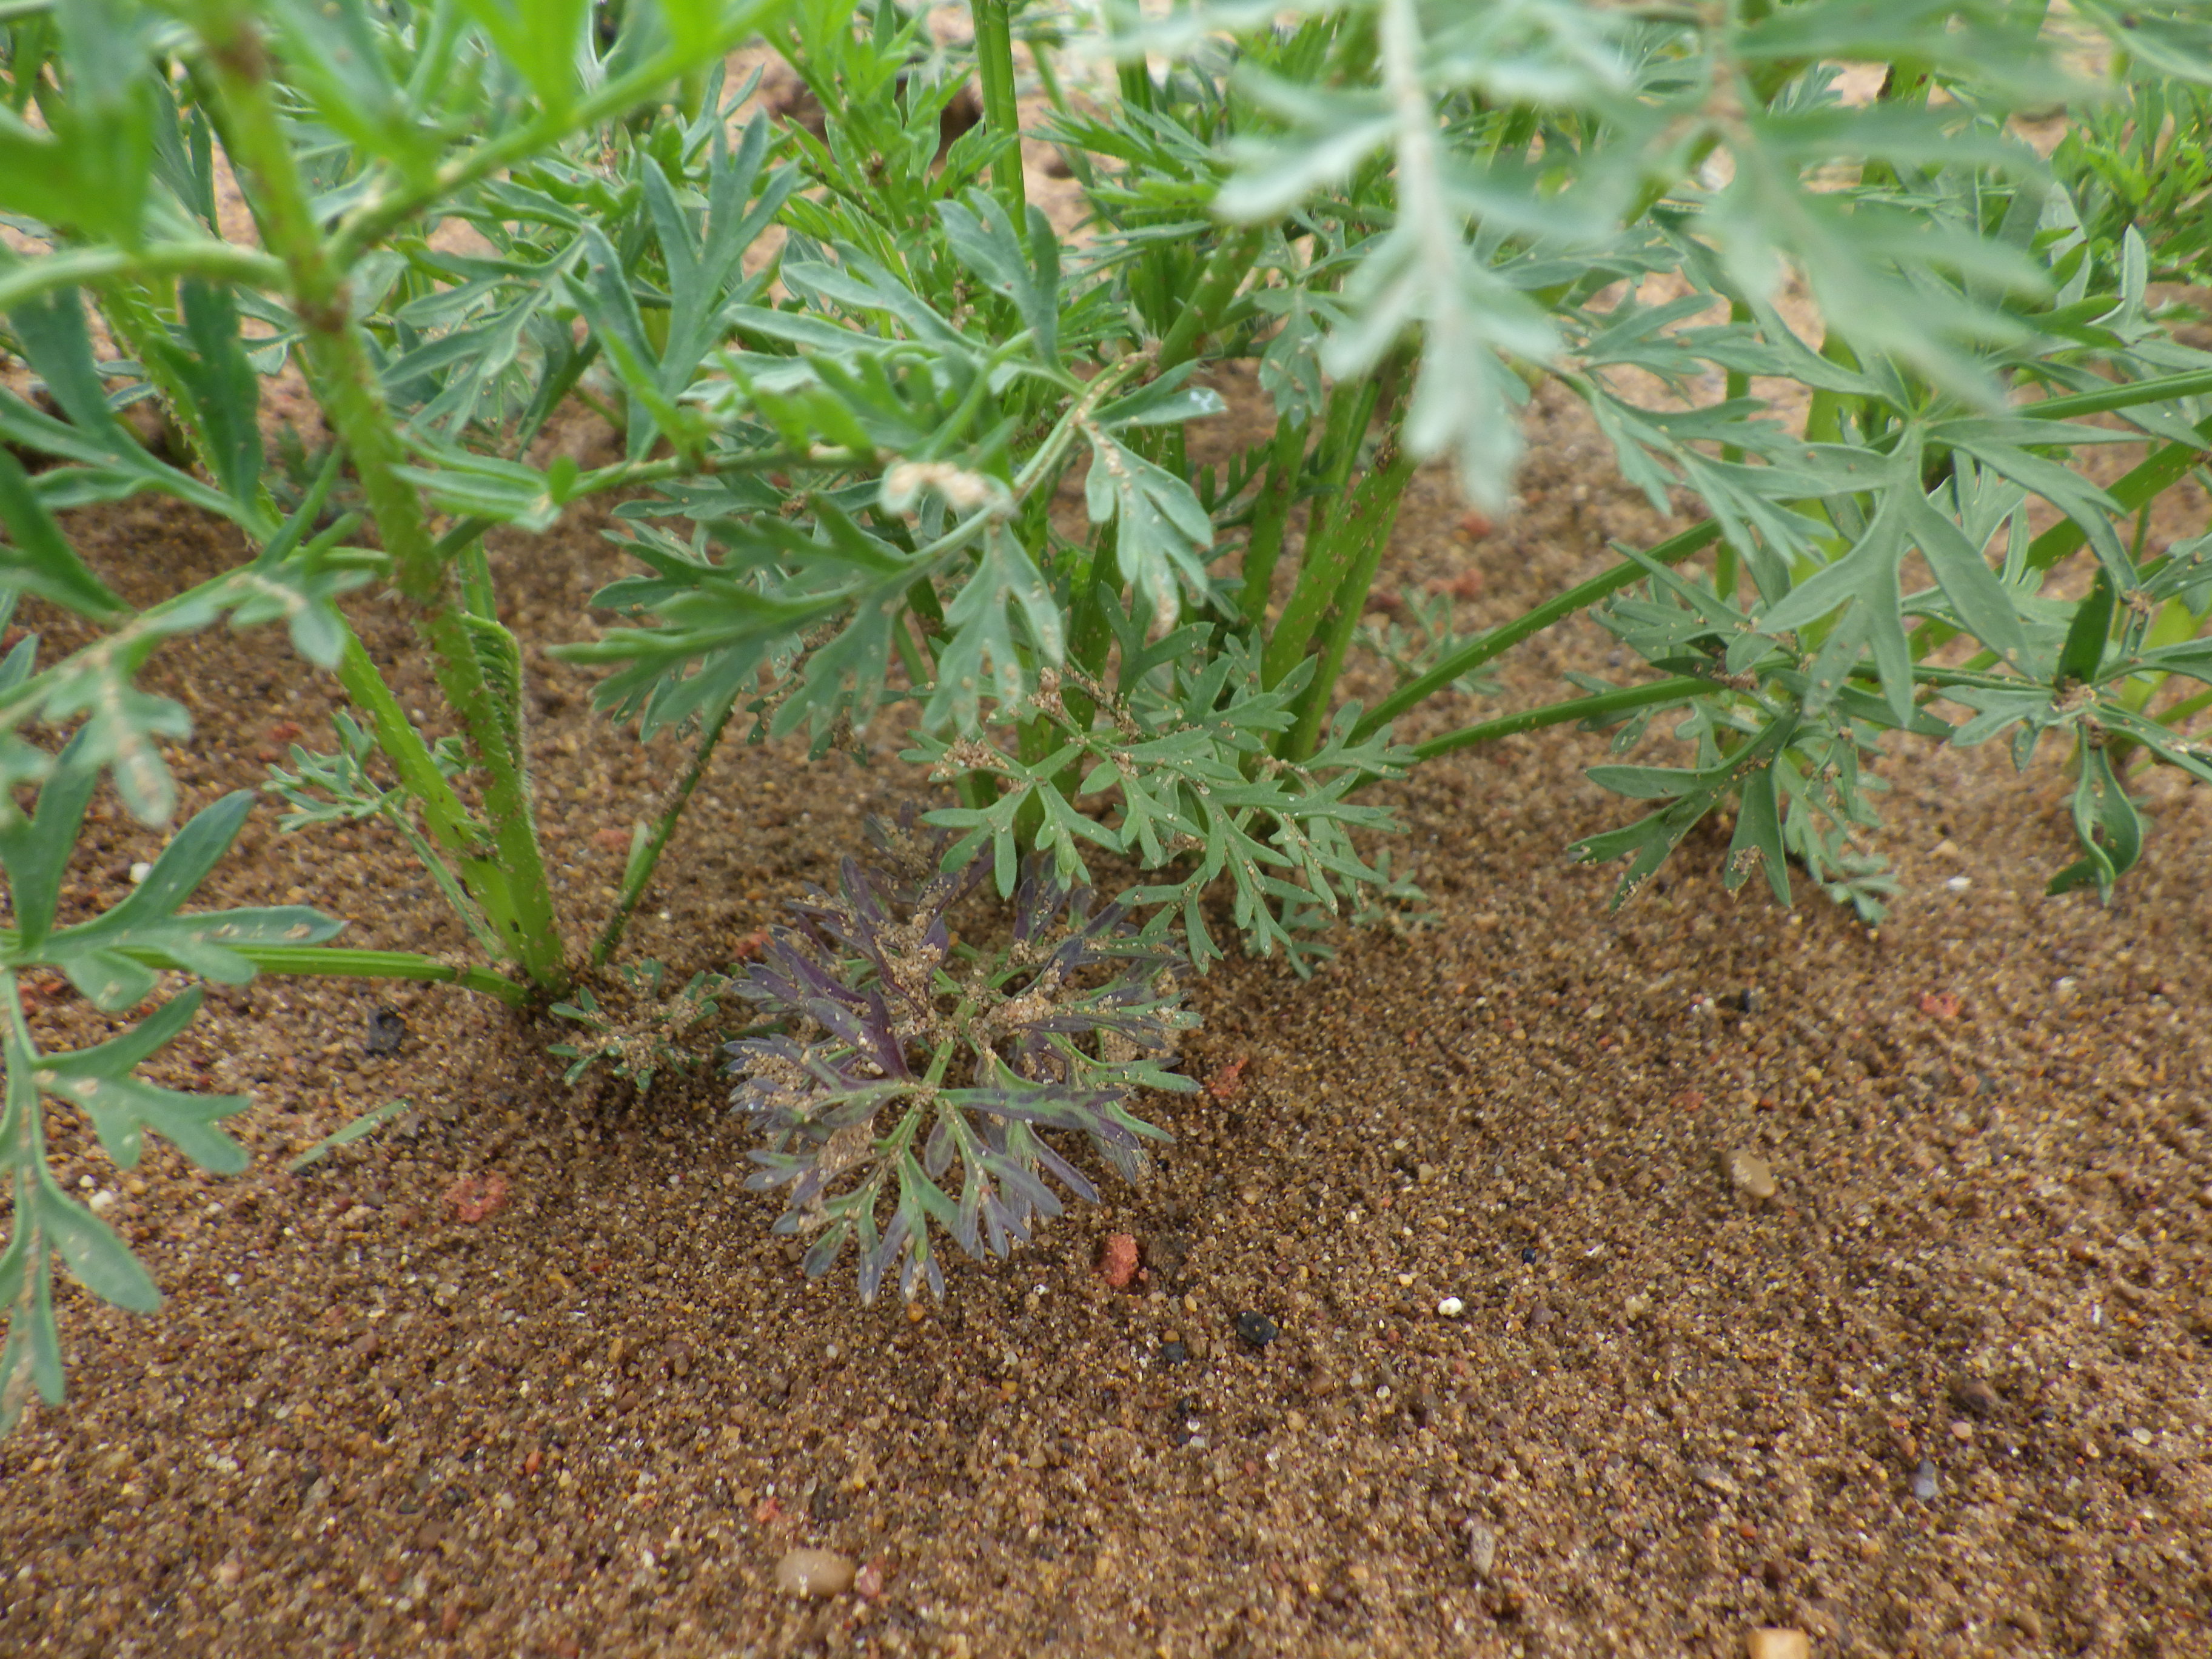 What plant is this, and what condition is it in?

carrot, cold damage
